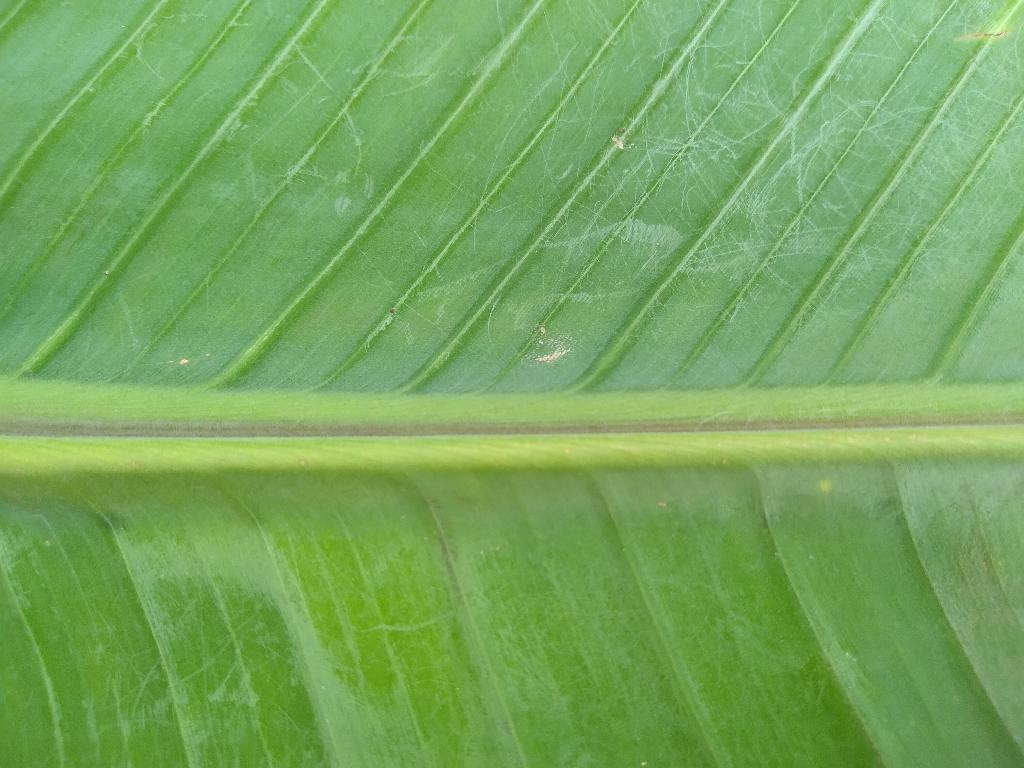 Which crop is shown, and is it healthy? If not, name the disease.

banana, healthy
